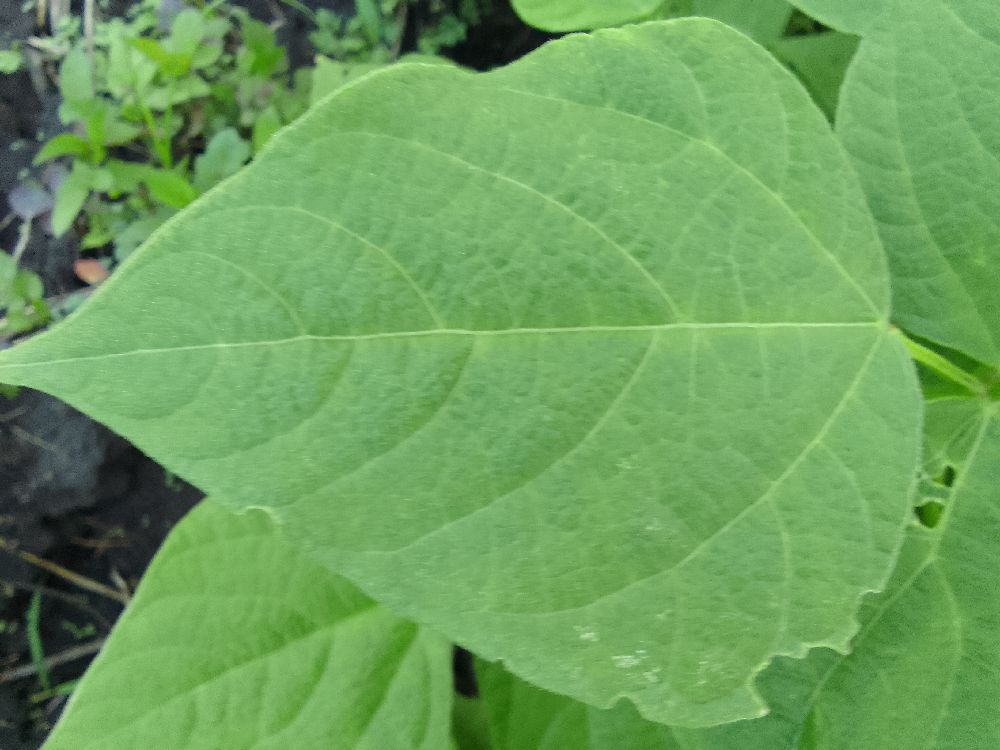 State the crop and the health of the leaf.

common bean, healthy
